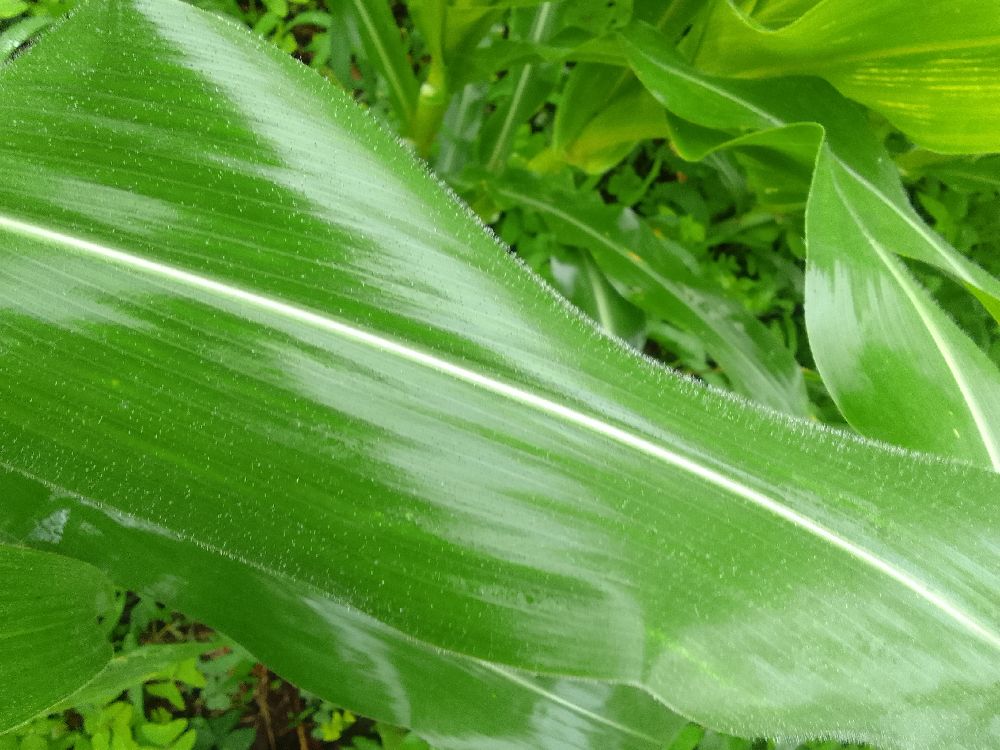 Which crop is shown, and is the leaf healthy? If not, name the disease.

maize, healthy
